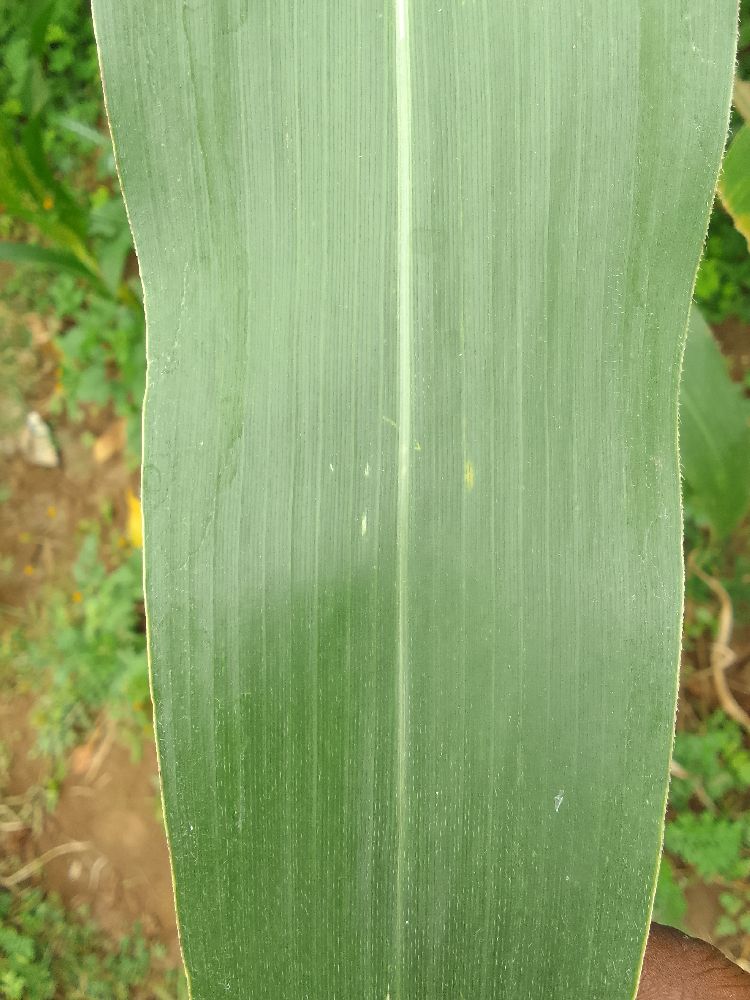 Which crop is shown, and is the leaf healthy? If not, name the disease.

maize, healthy
